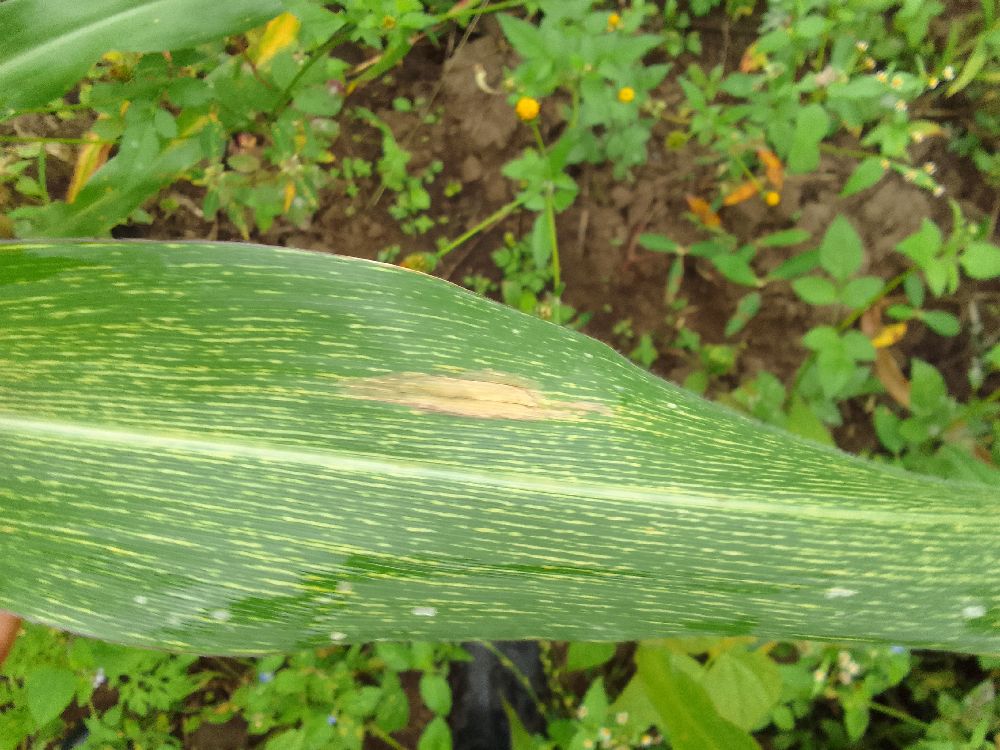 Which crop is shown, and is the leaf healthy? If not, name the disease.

maize, maize streak virus
